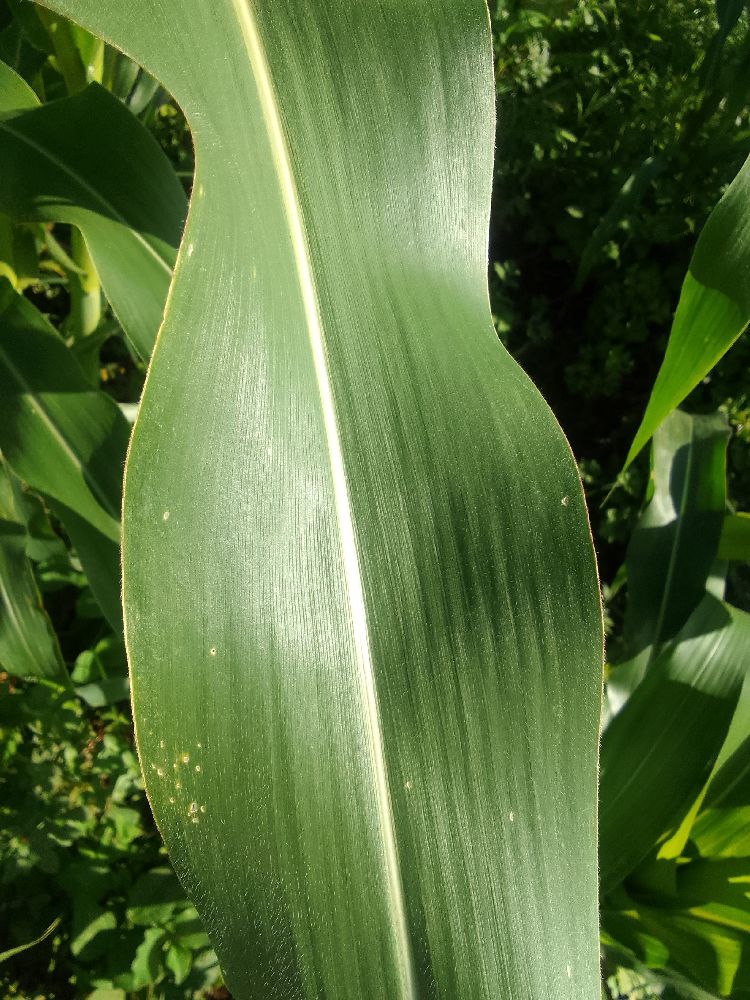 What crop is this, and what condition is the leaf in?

maize, healthy
